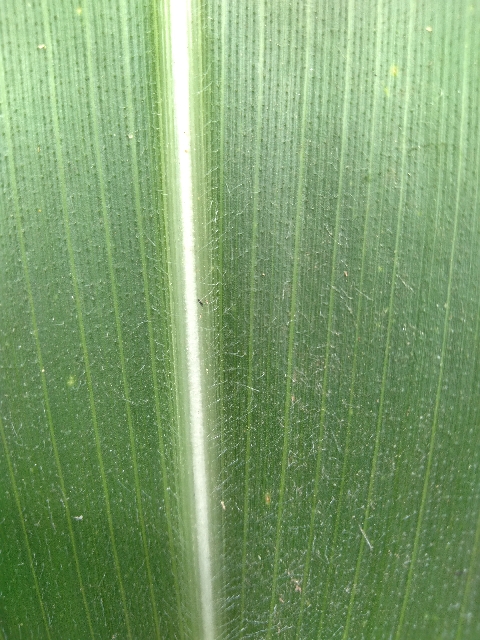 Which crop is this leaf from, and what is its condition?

maize, healthy
